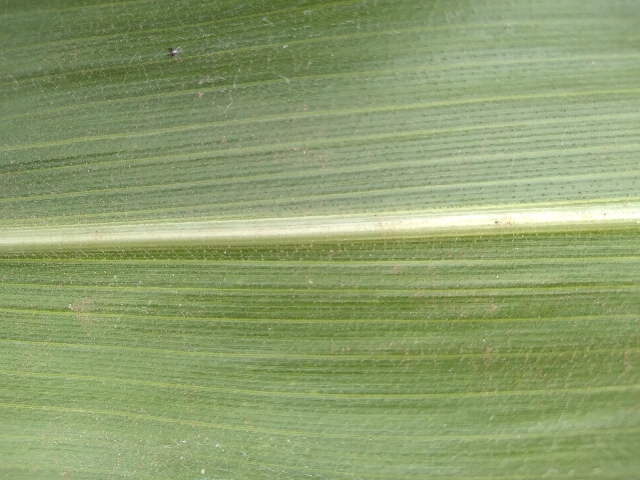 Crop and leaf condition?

maize, healthy
